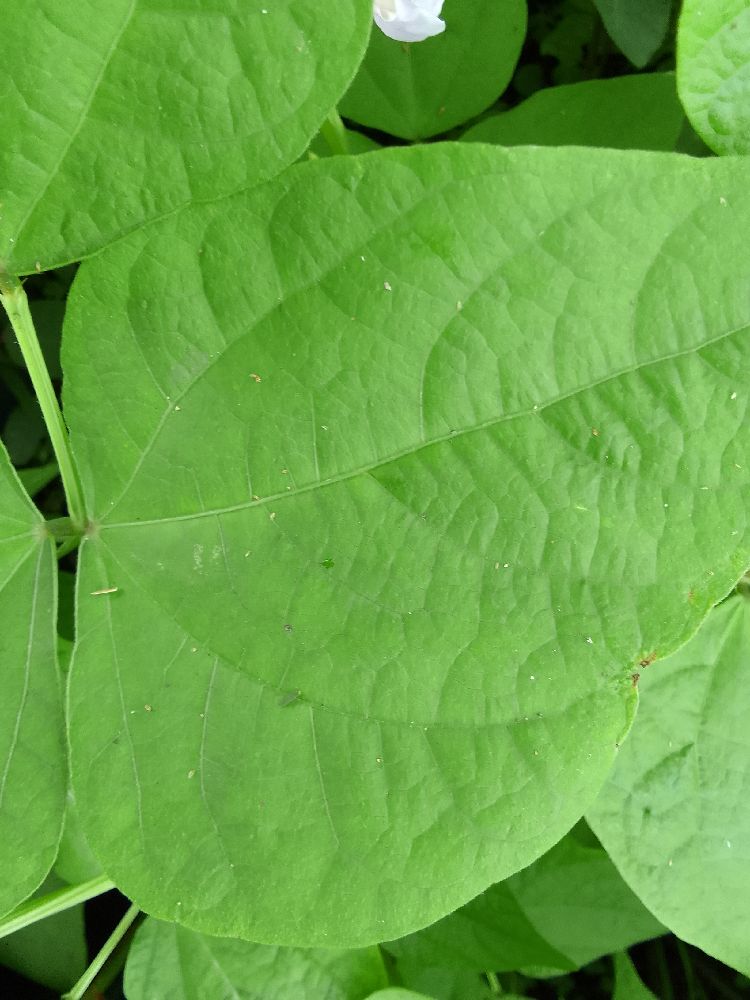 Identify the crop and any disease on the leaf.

common bean, healthy
